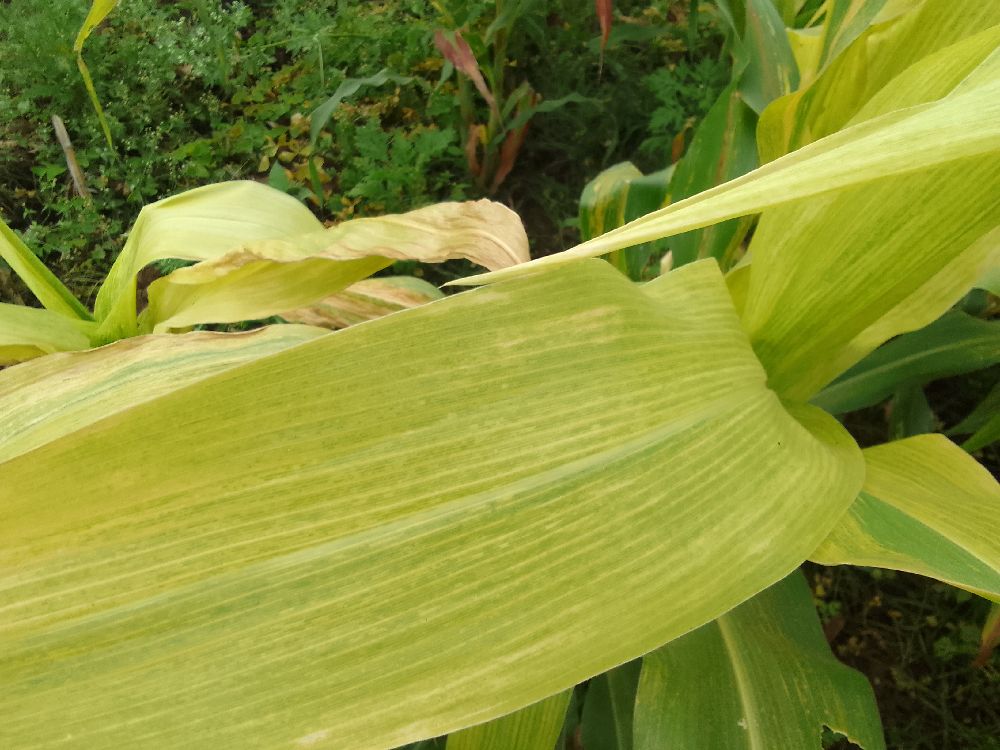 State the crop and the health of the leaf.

maize, maize lethal necrosis
